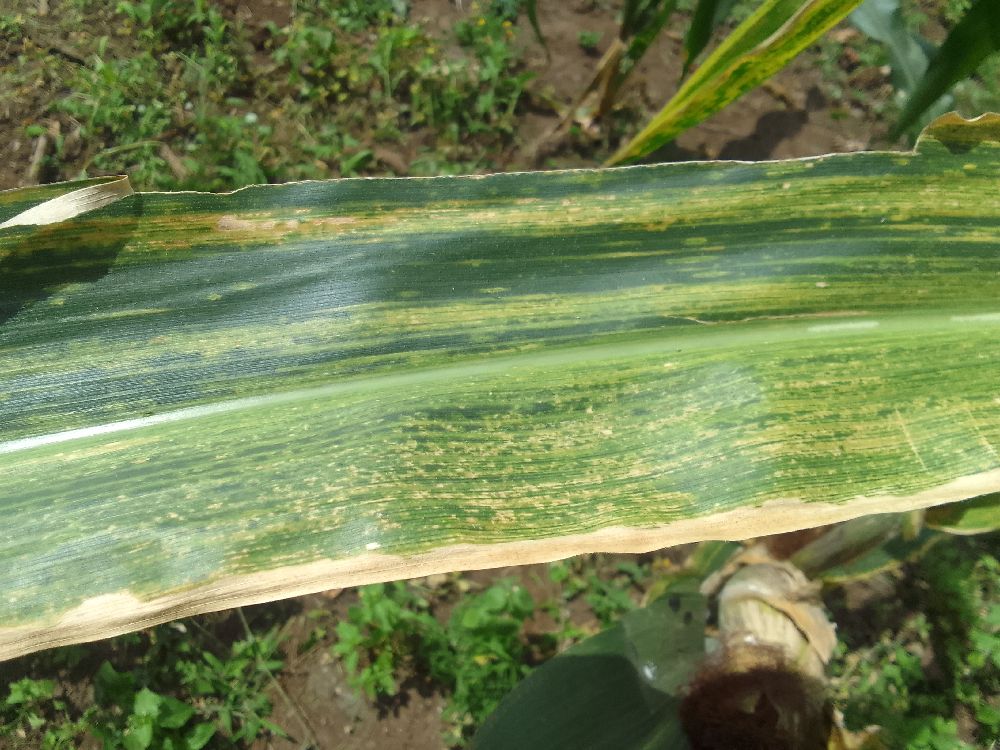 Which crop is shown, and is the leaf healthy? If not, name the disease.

maize, maize lethal necrosis
